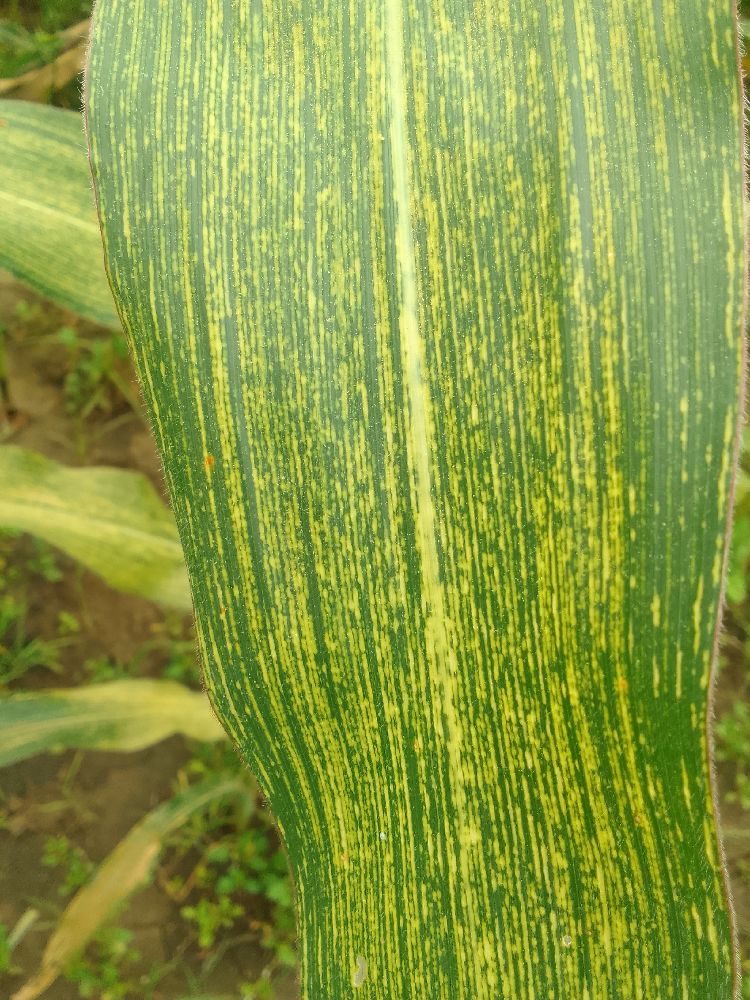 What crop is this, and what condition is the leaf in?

maize, maize streak virus
